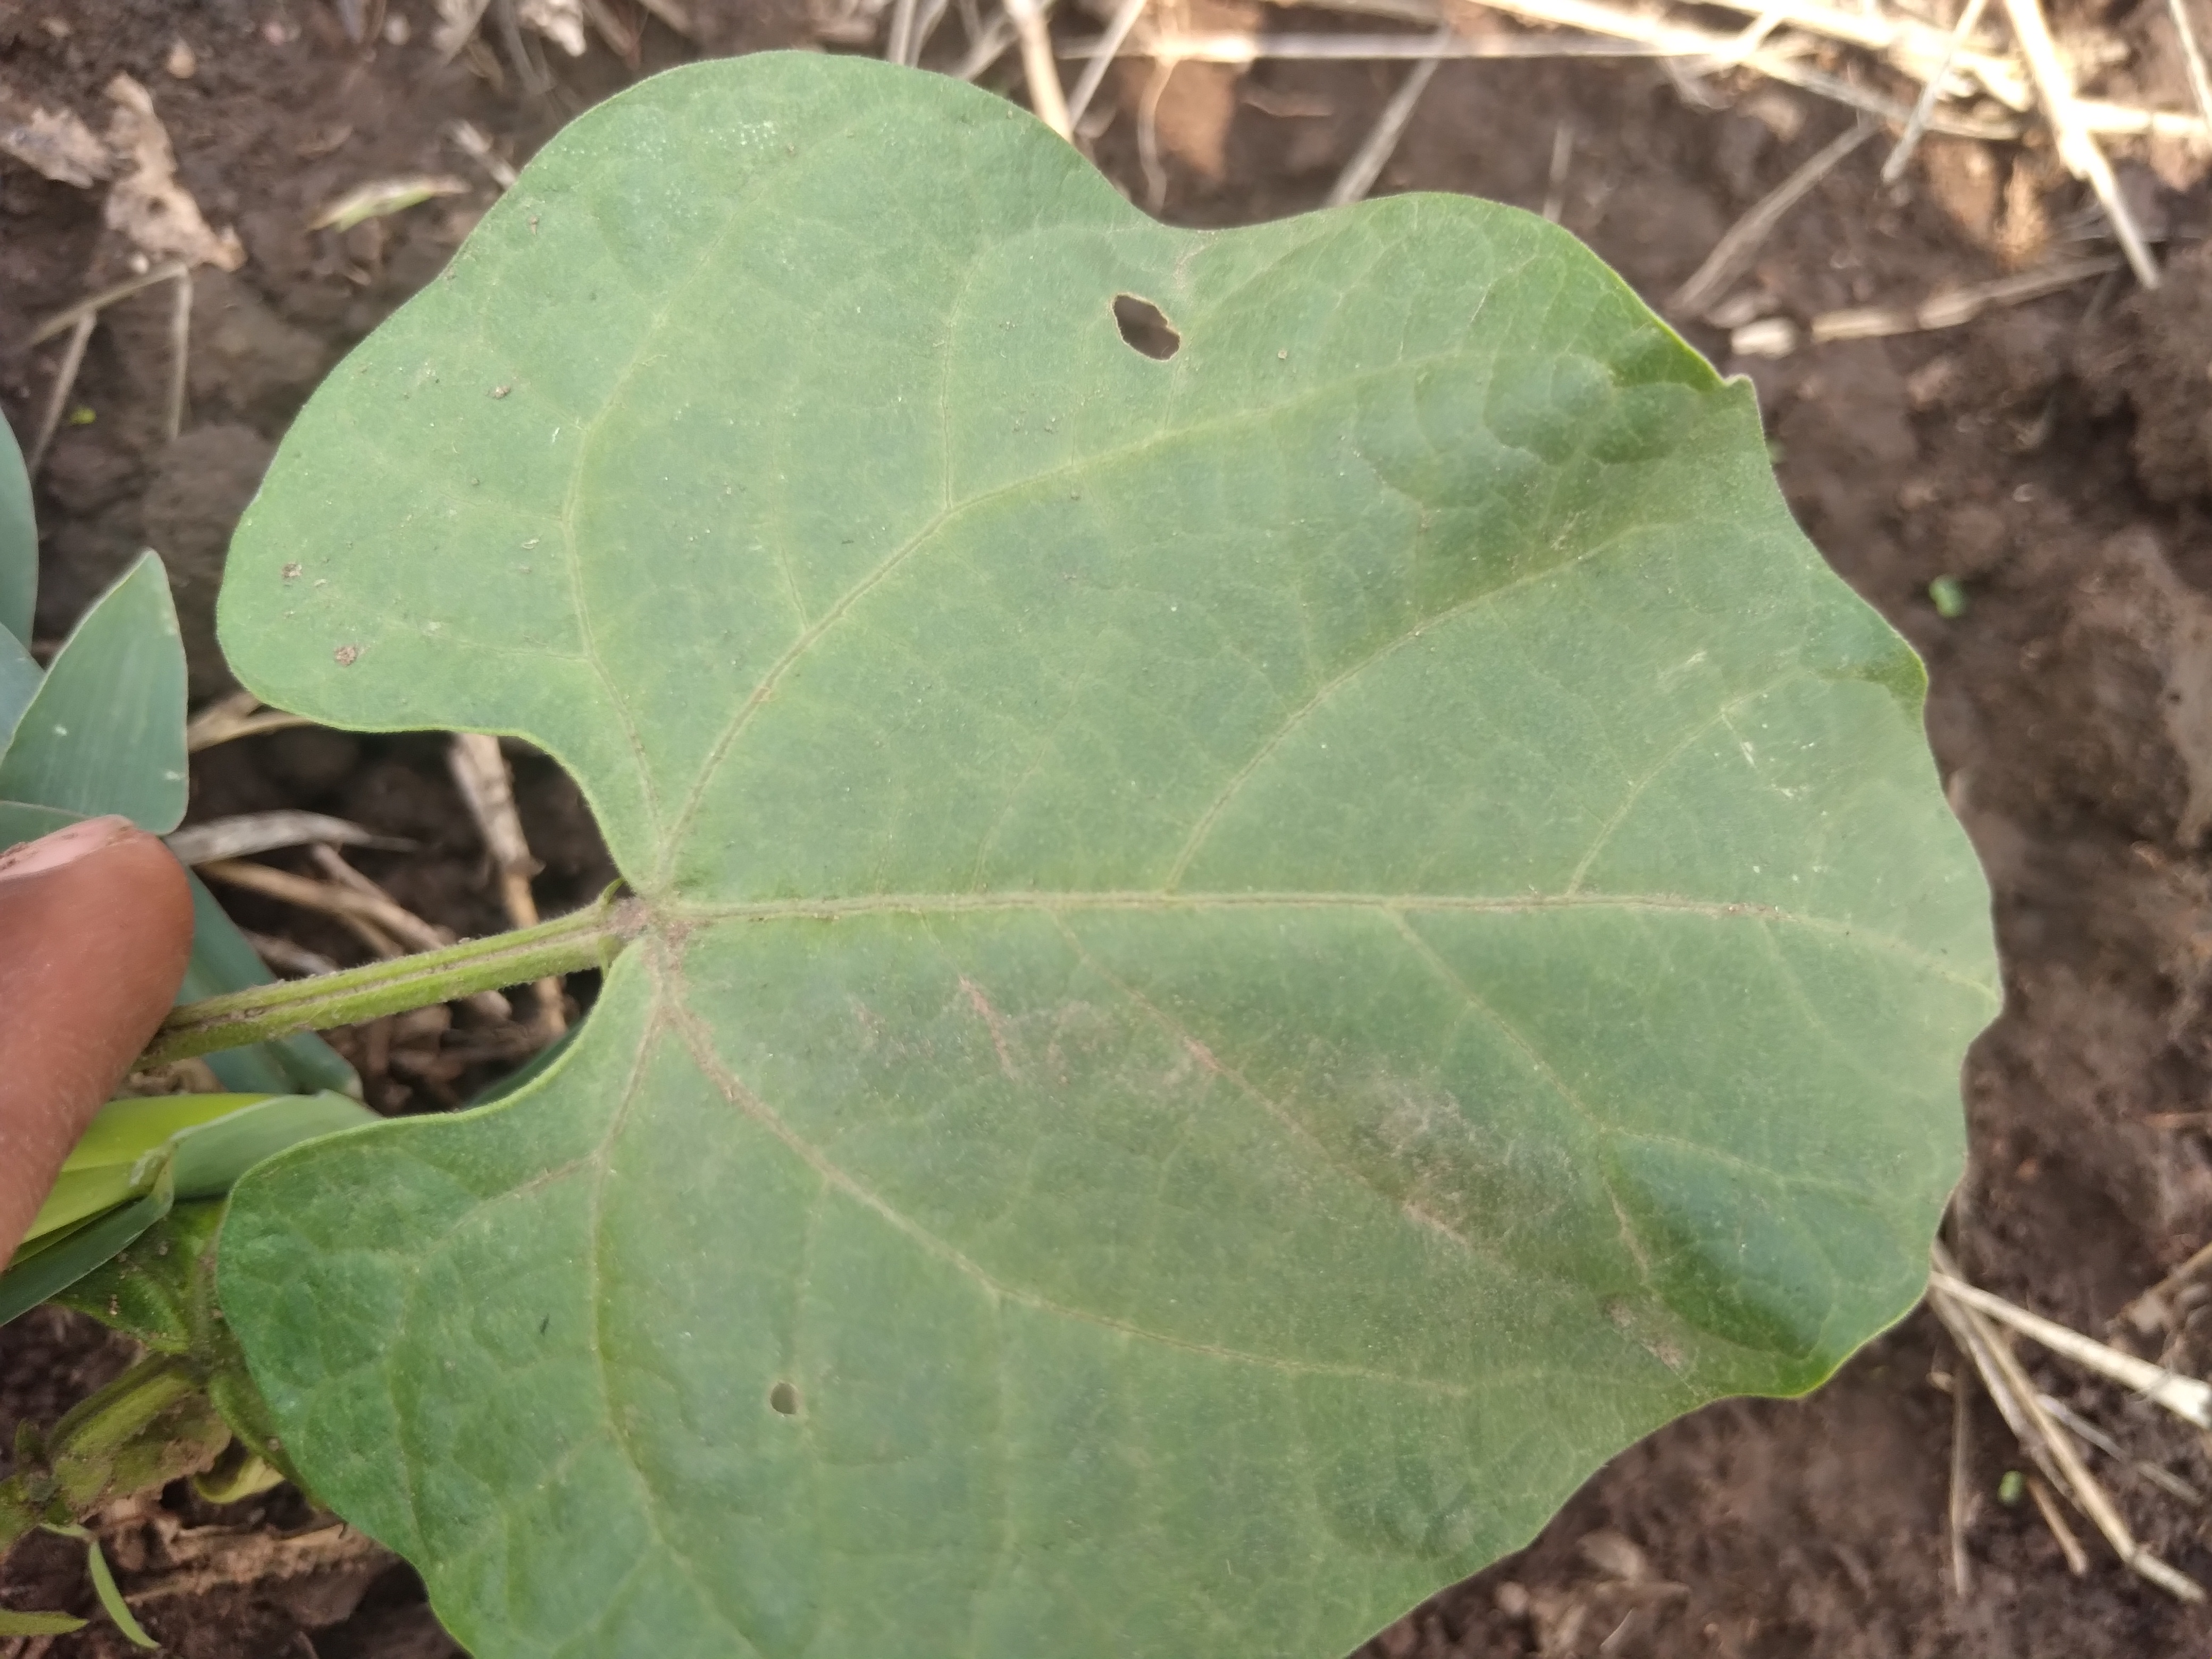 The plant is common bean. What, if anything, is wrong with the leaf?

healthy
